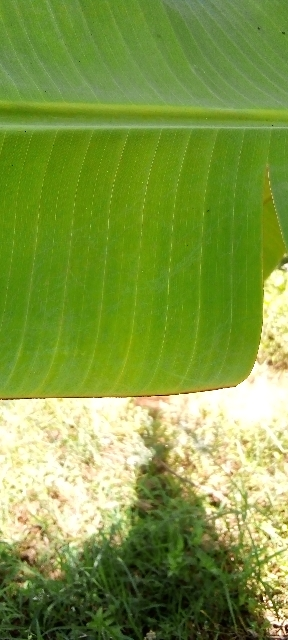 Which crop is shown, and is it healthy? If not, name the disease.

banana, healthy
